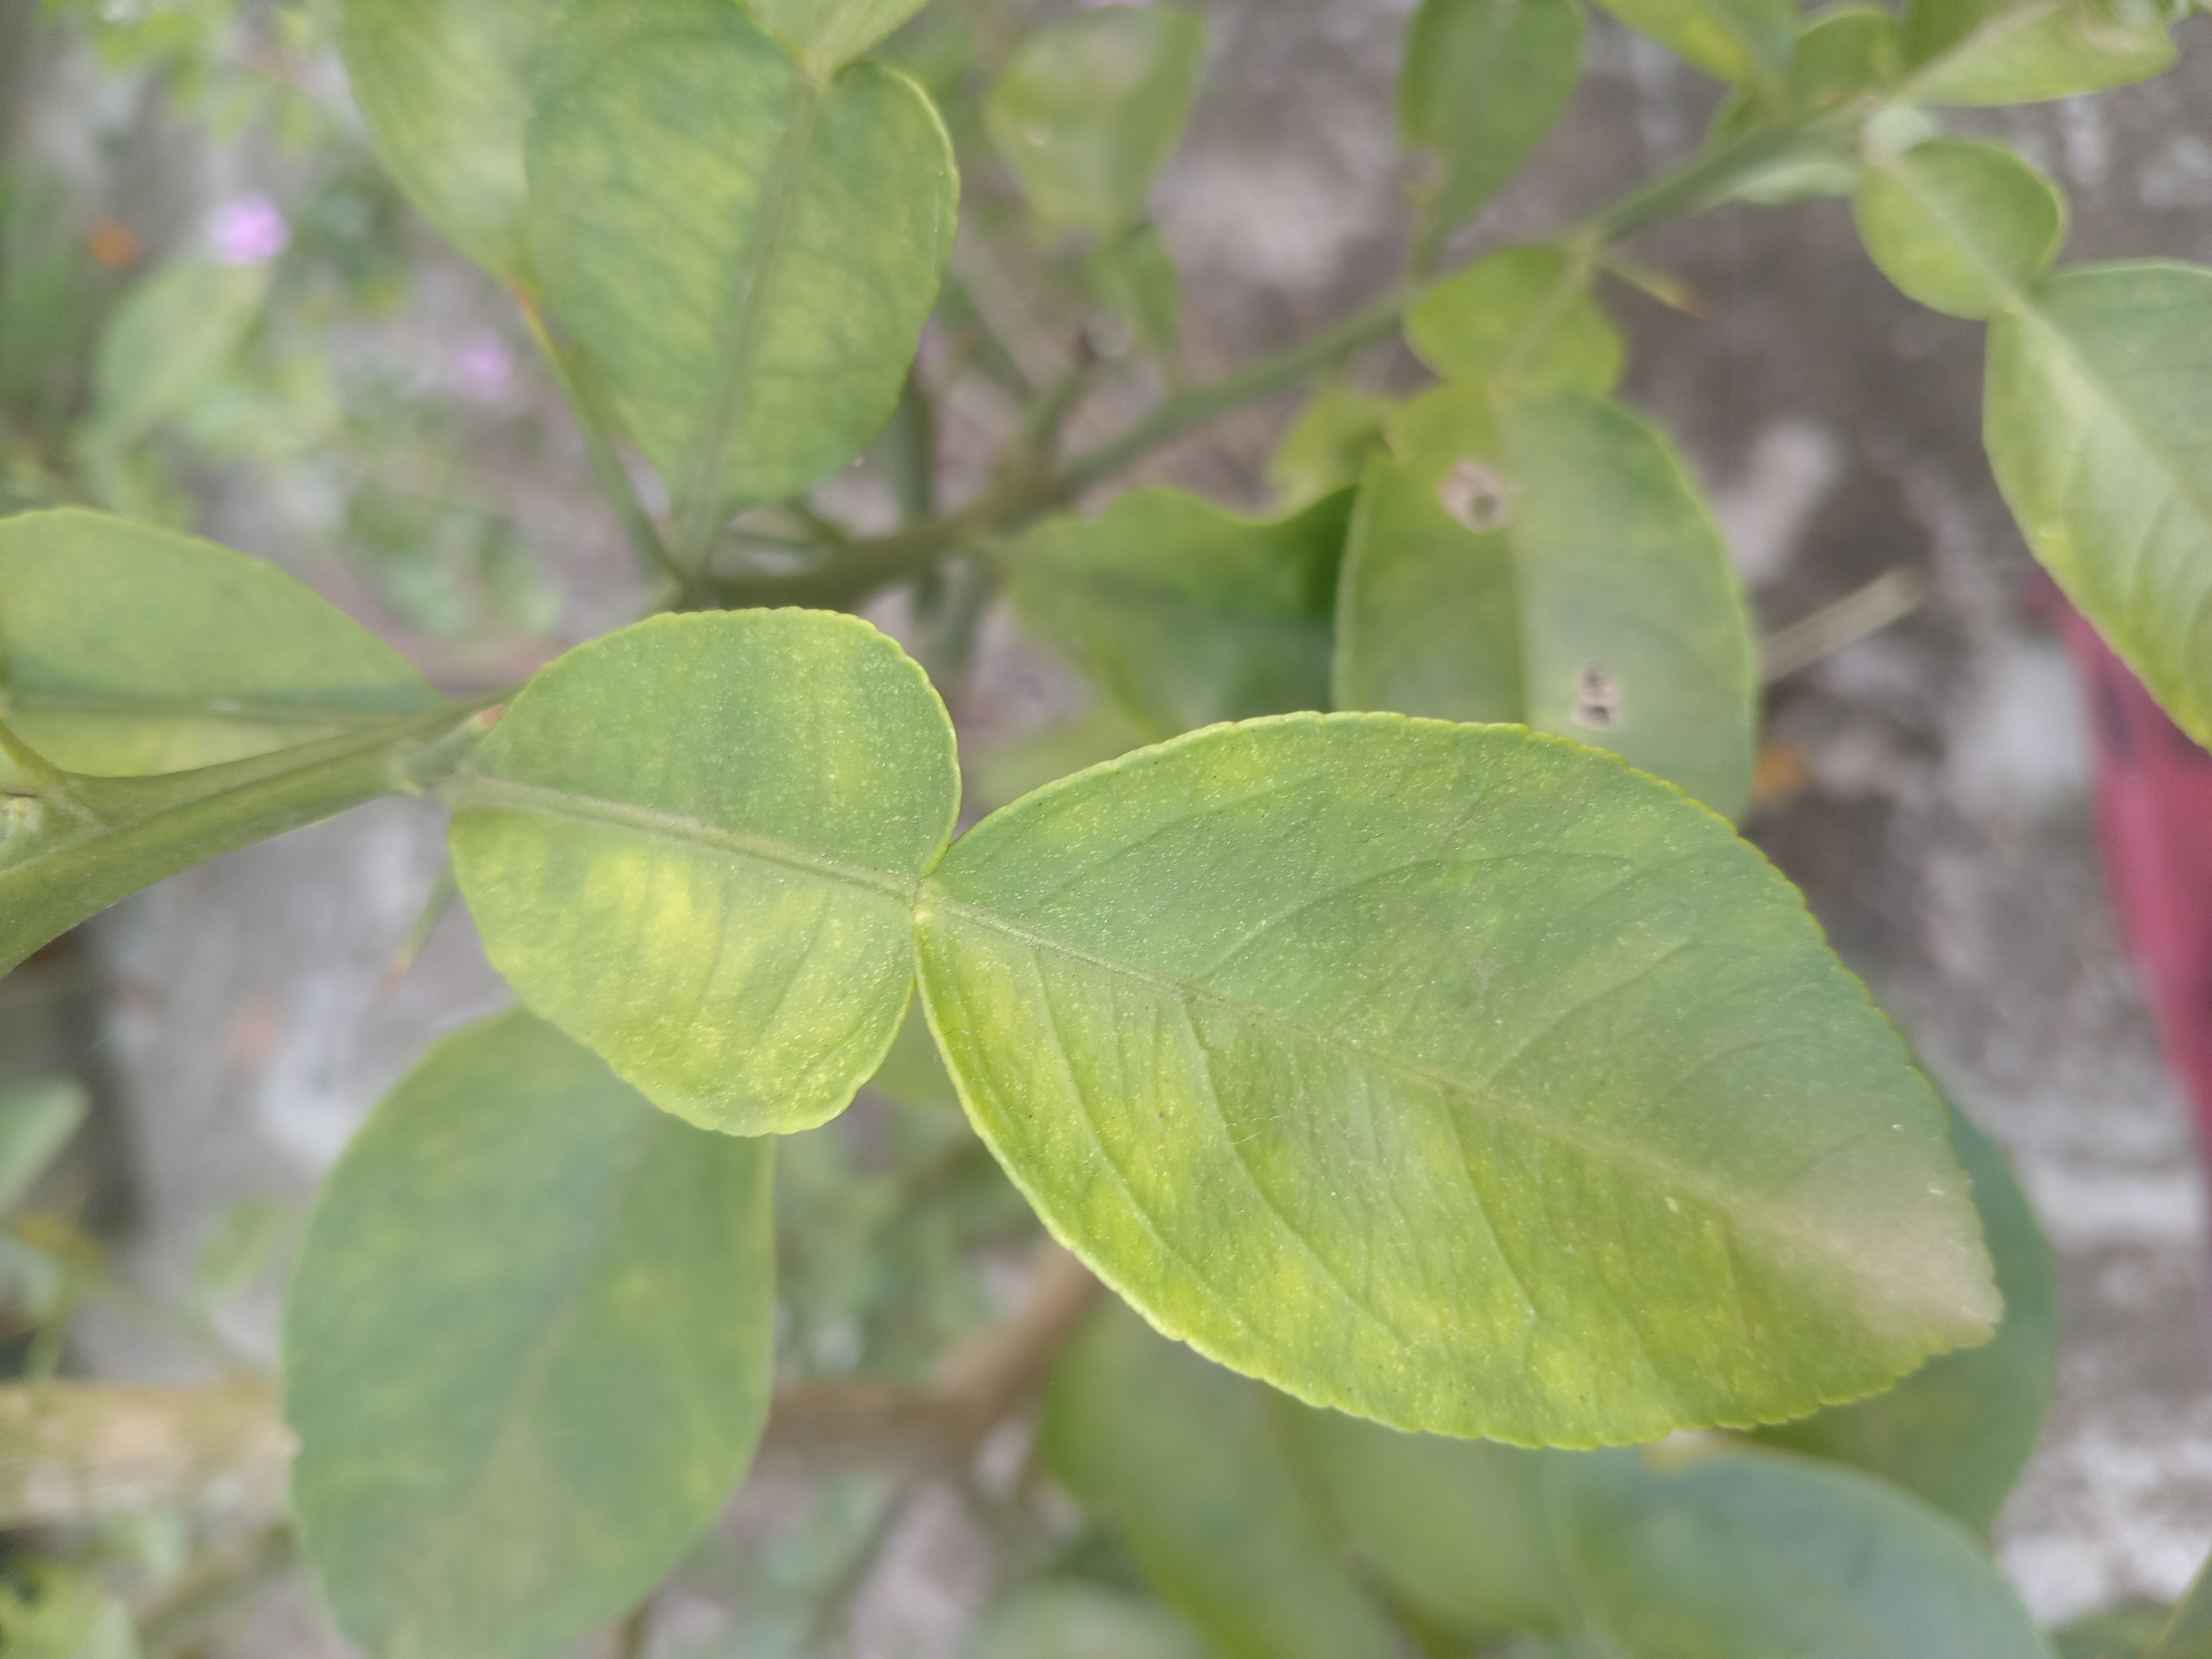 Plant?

lemon
